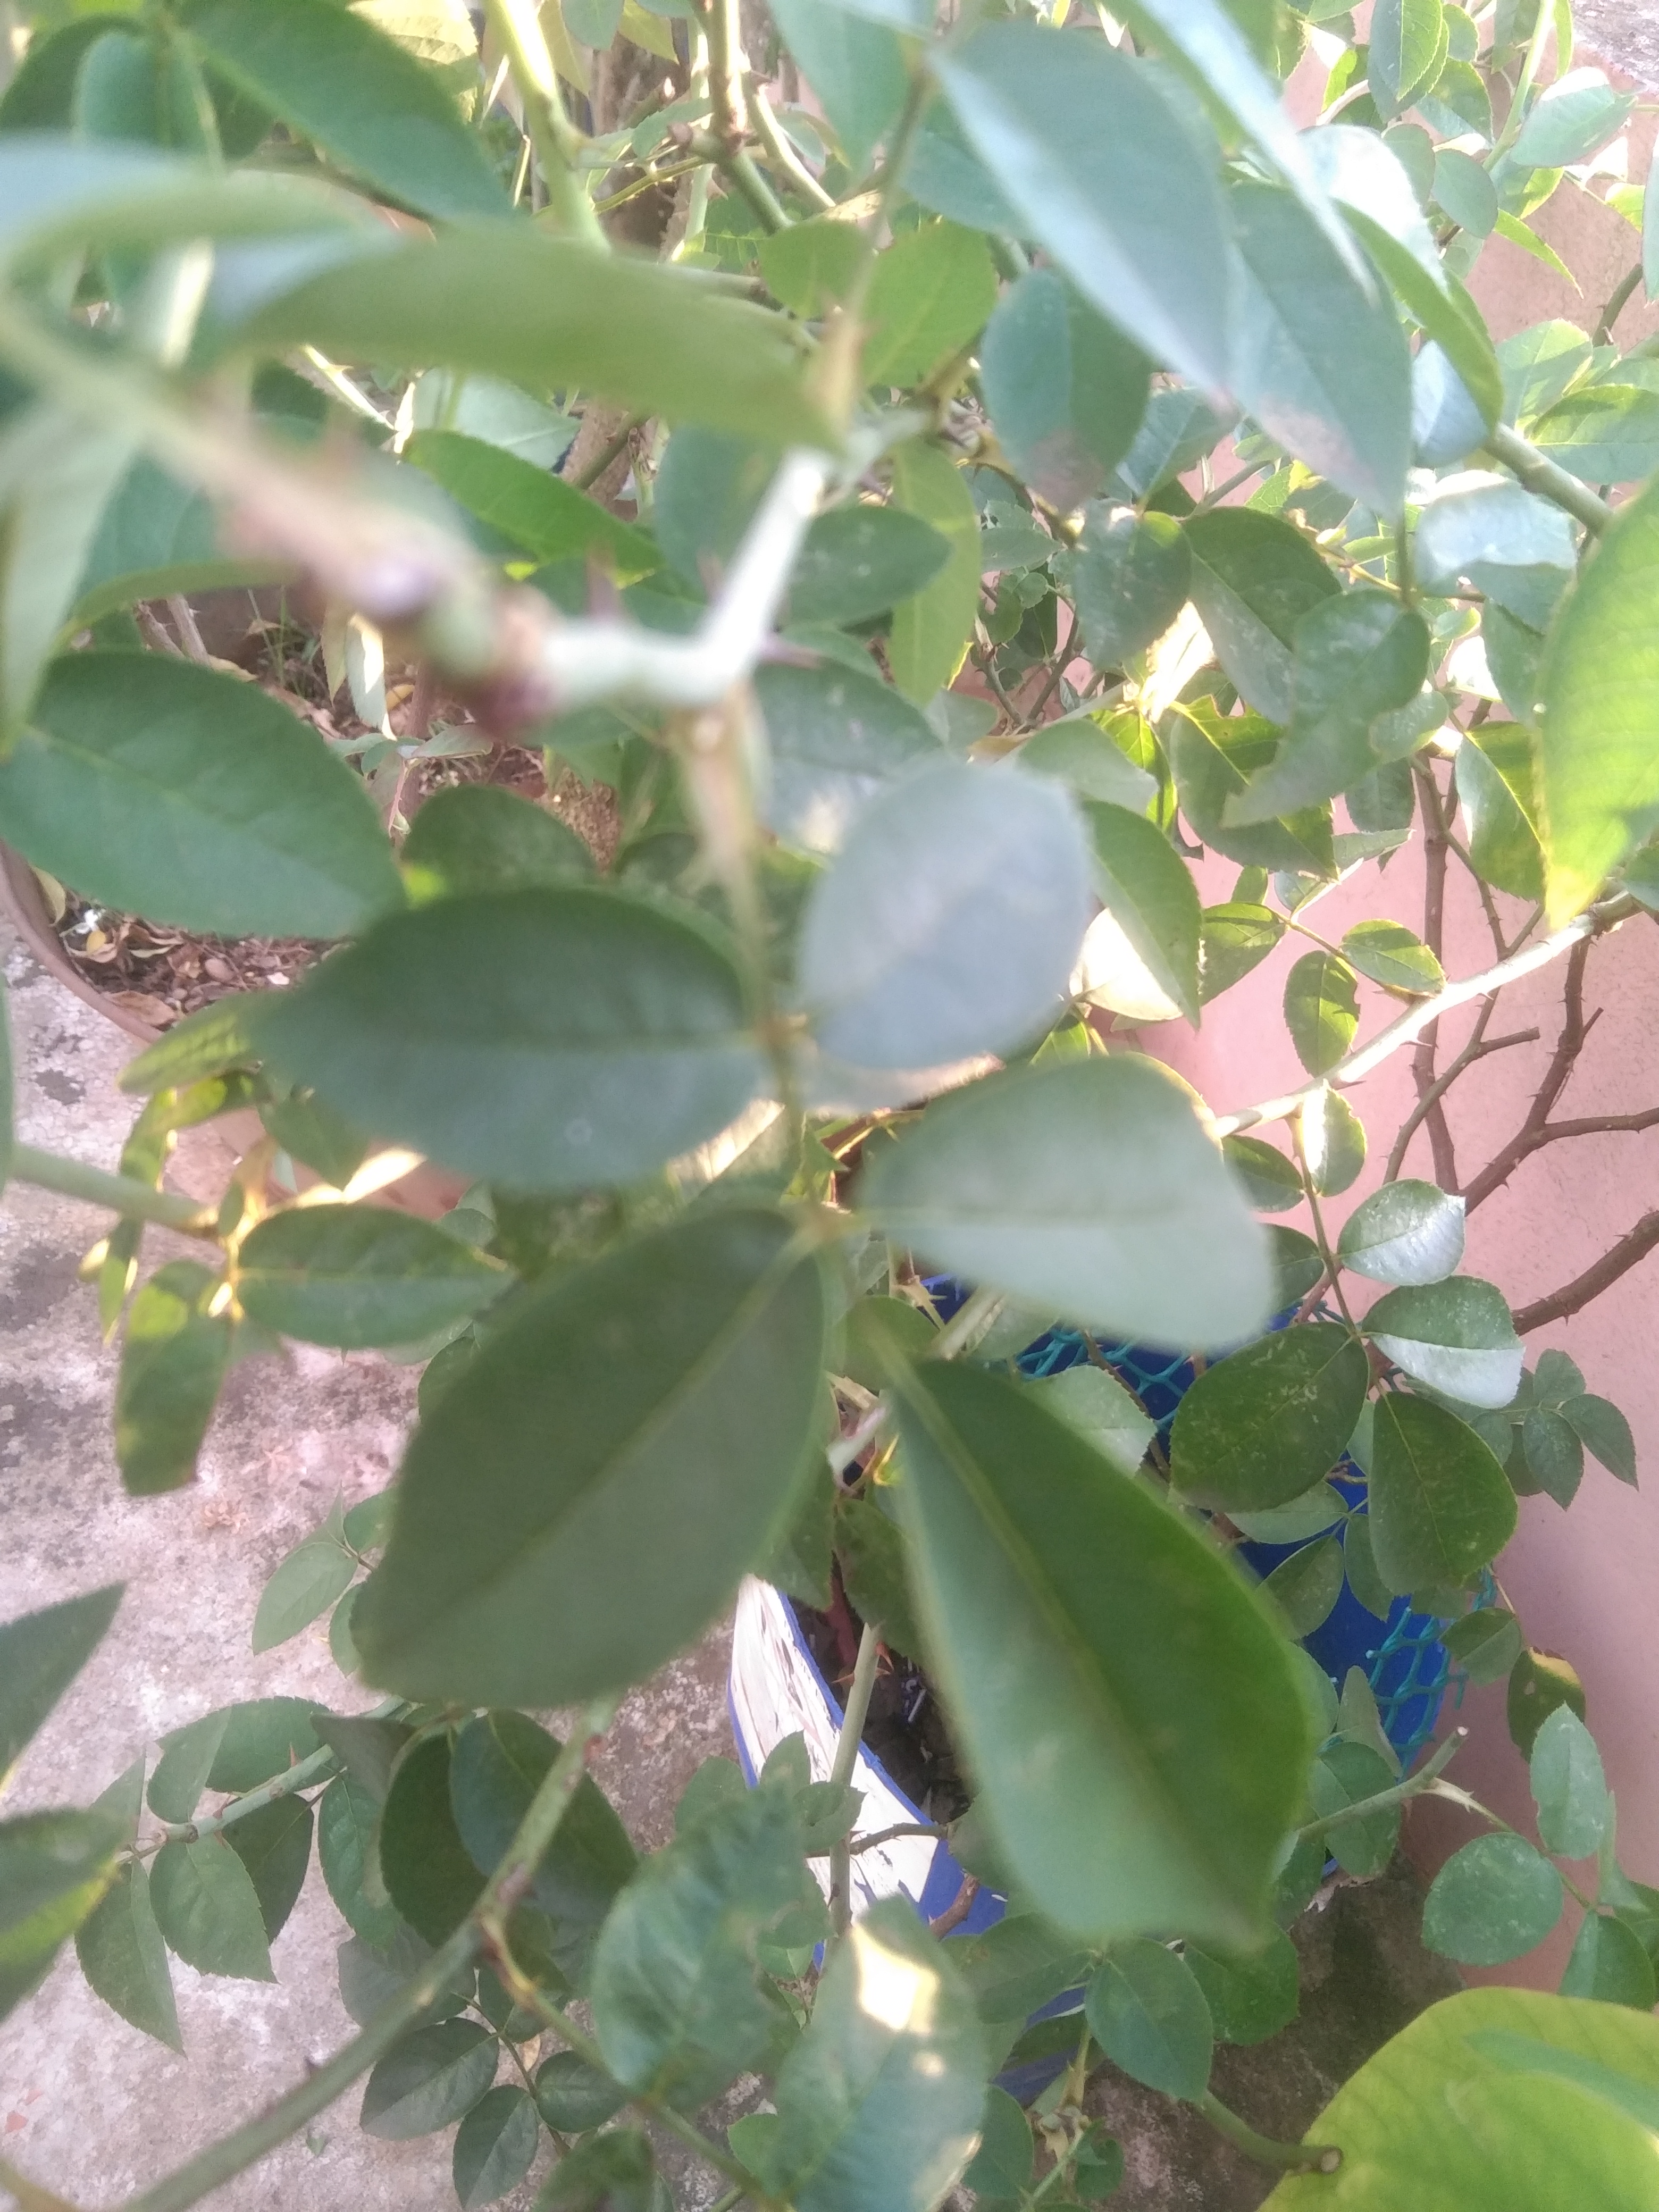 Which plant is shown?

rose
